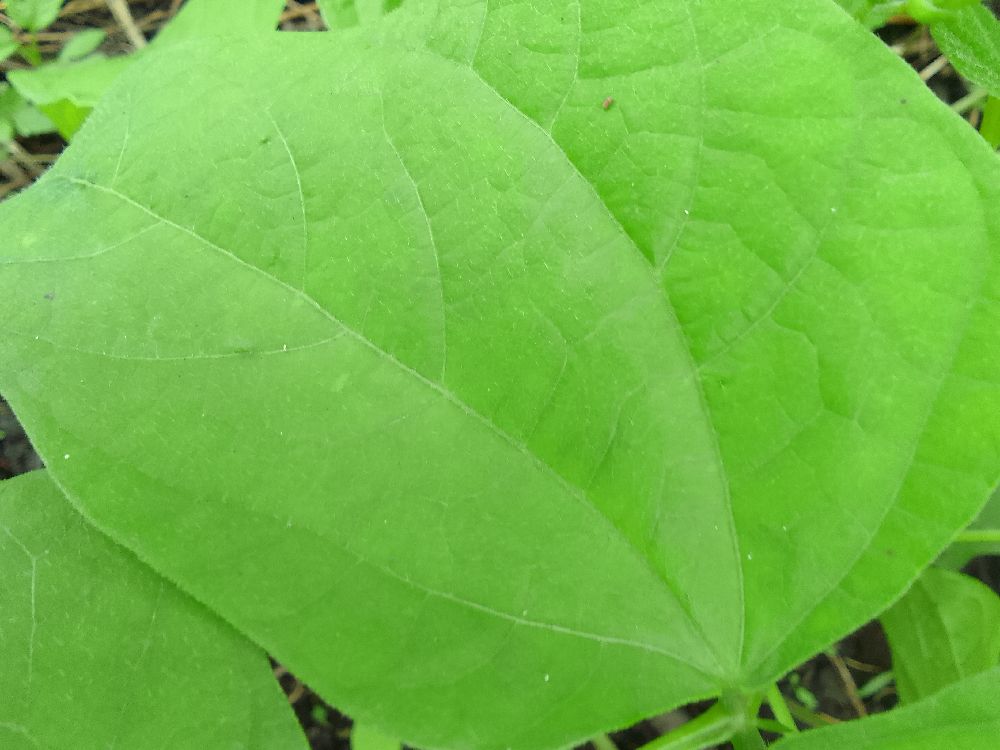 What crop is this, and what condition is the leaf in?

common bean, healthy
